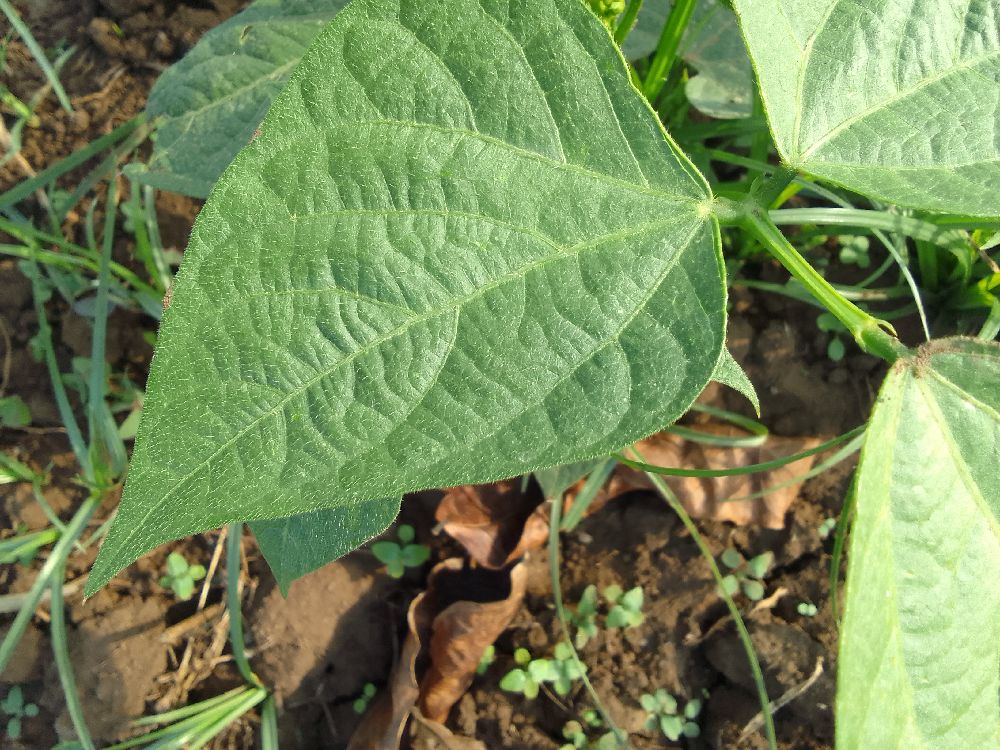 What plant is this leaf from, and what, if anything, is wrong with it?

common bean, healthy
